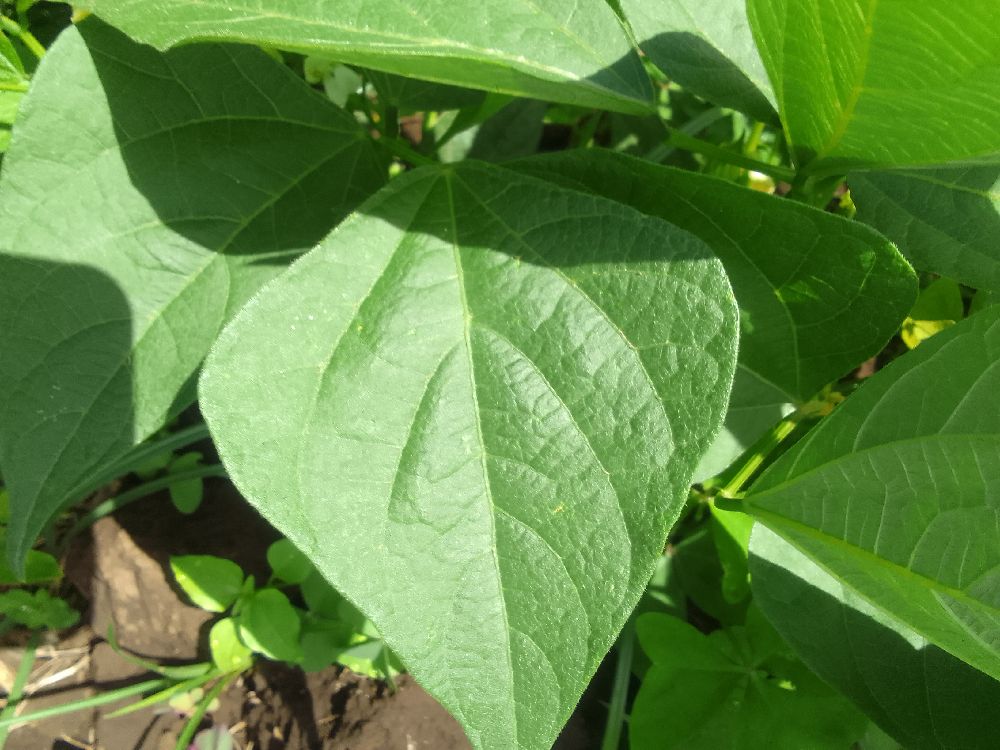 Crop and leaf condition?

common bean, healthy
